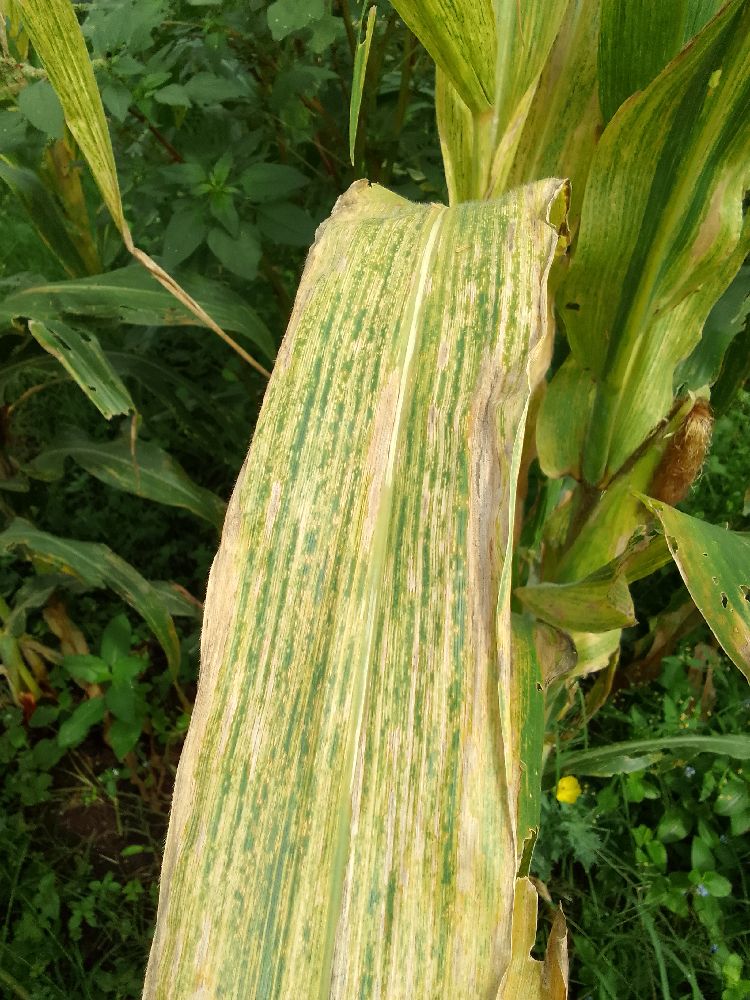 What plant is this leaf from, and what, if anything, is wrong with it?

maize, maize lethal necrosis
